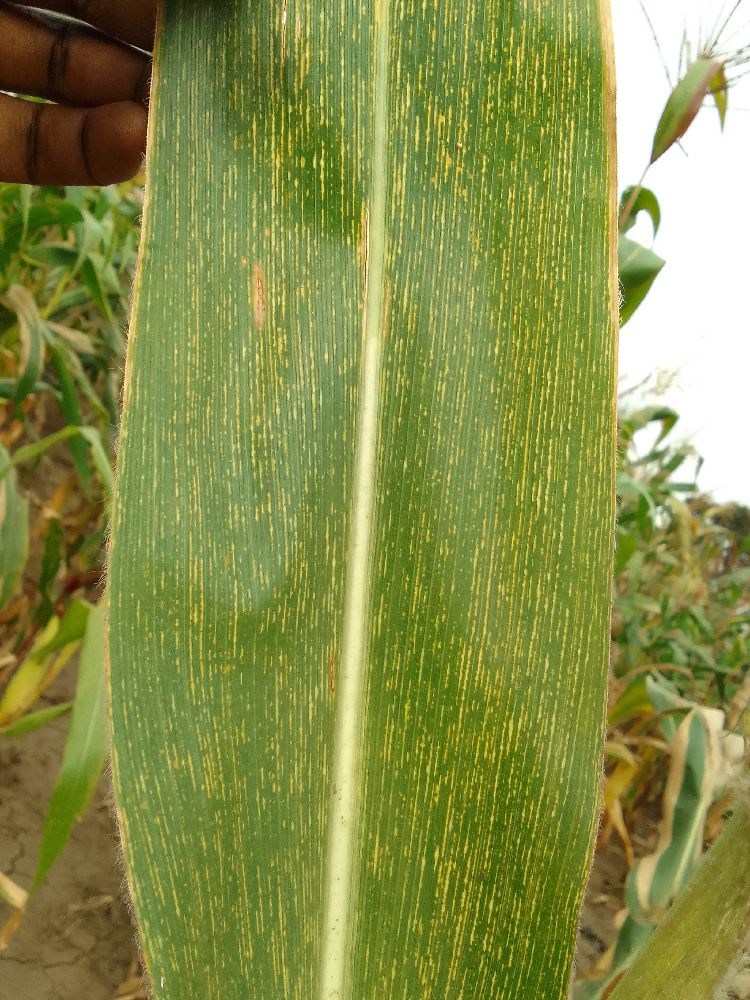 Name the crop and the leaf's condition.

maize, maize streak virus
